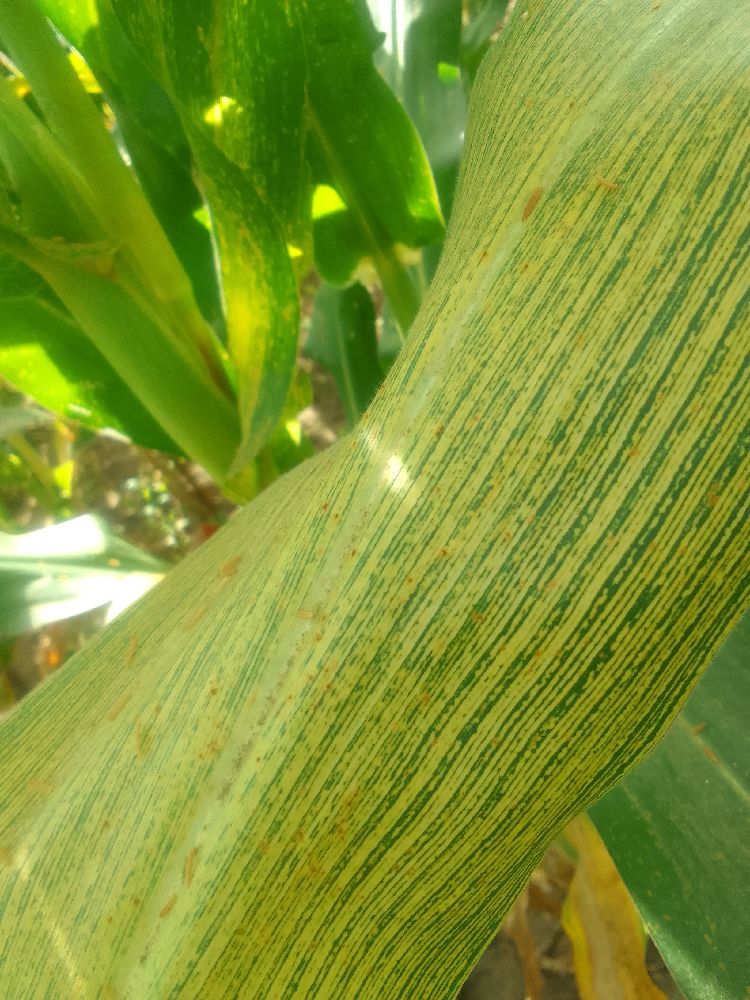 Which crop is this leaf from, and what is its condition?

maize, maize streak virus
